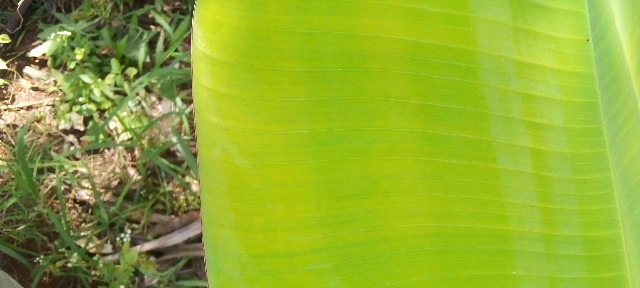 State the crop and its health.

banana, healthy
